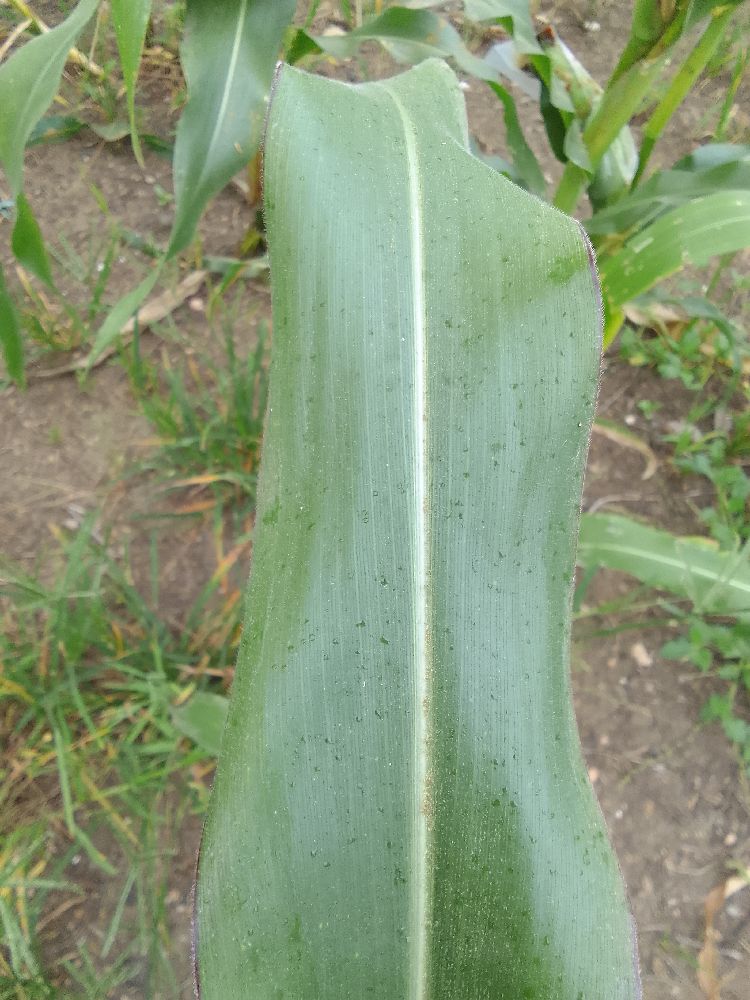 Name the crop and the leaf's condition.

maize, healthy
